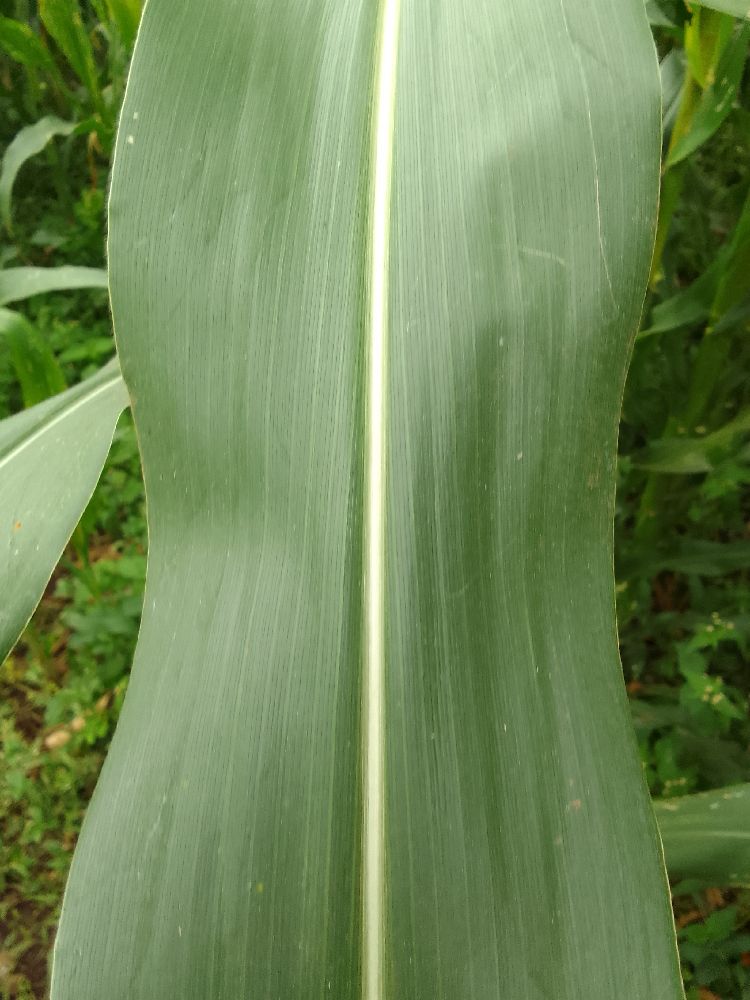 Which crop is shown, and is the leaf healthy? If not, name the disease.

maize, healthy
